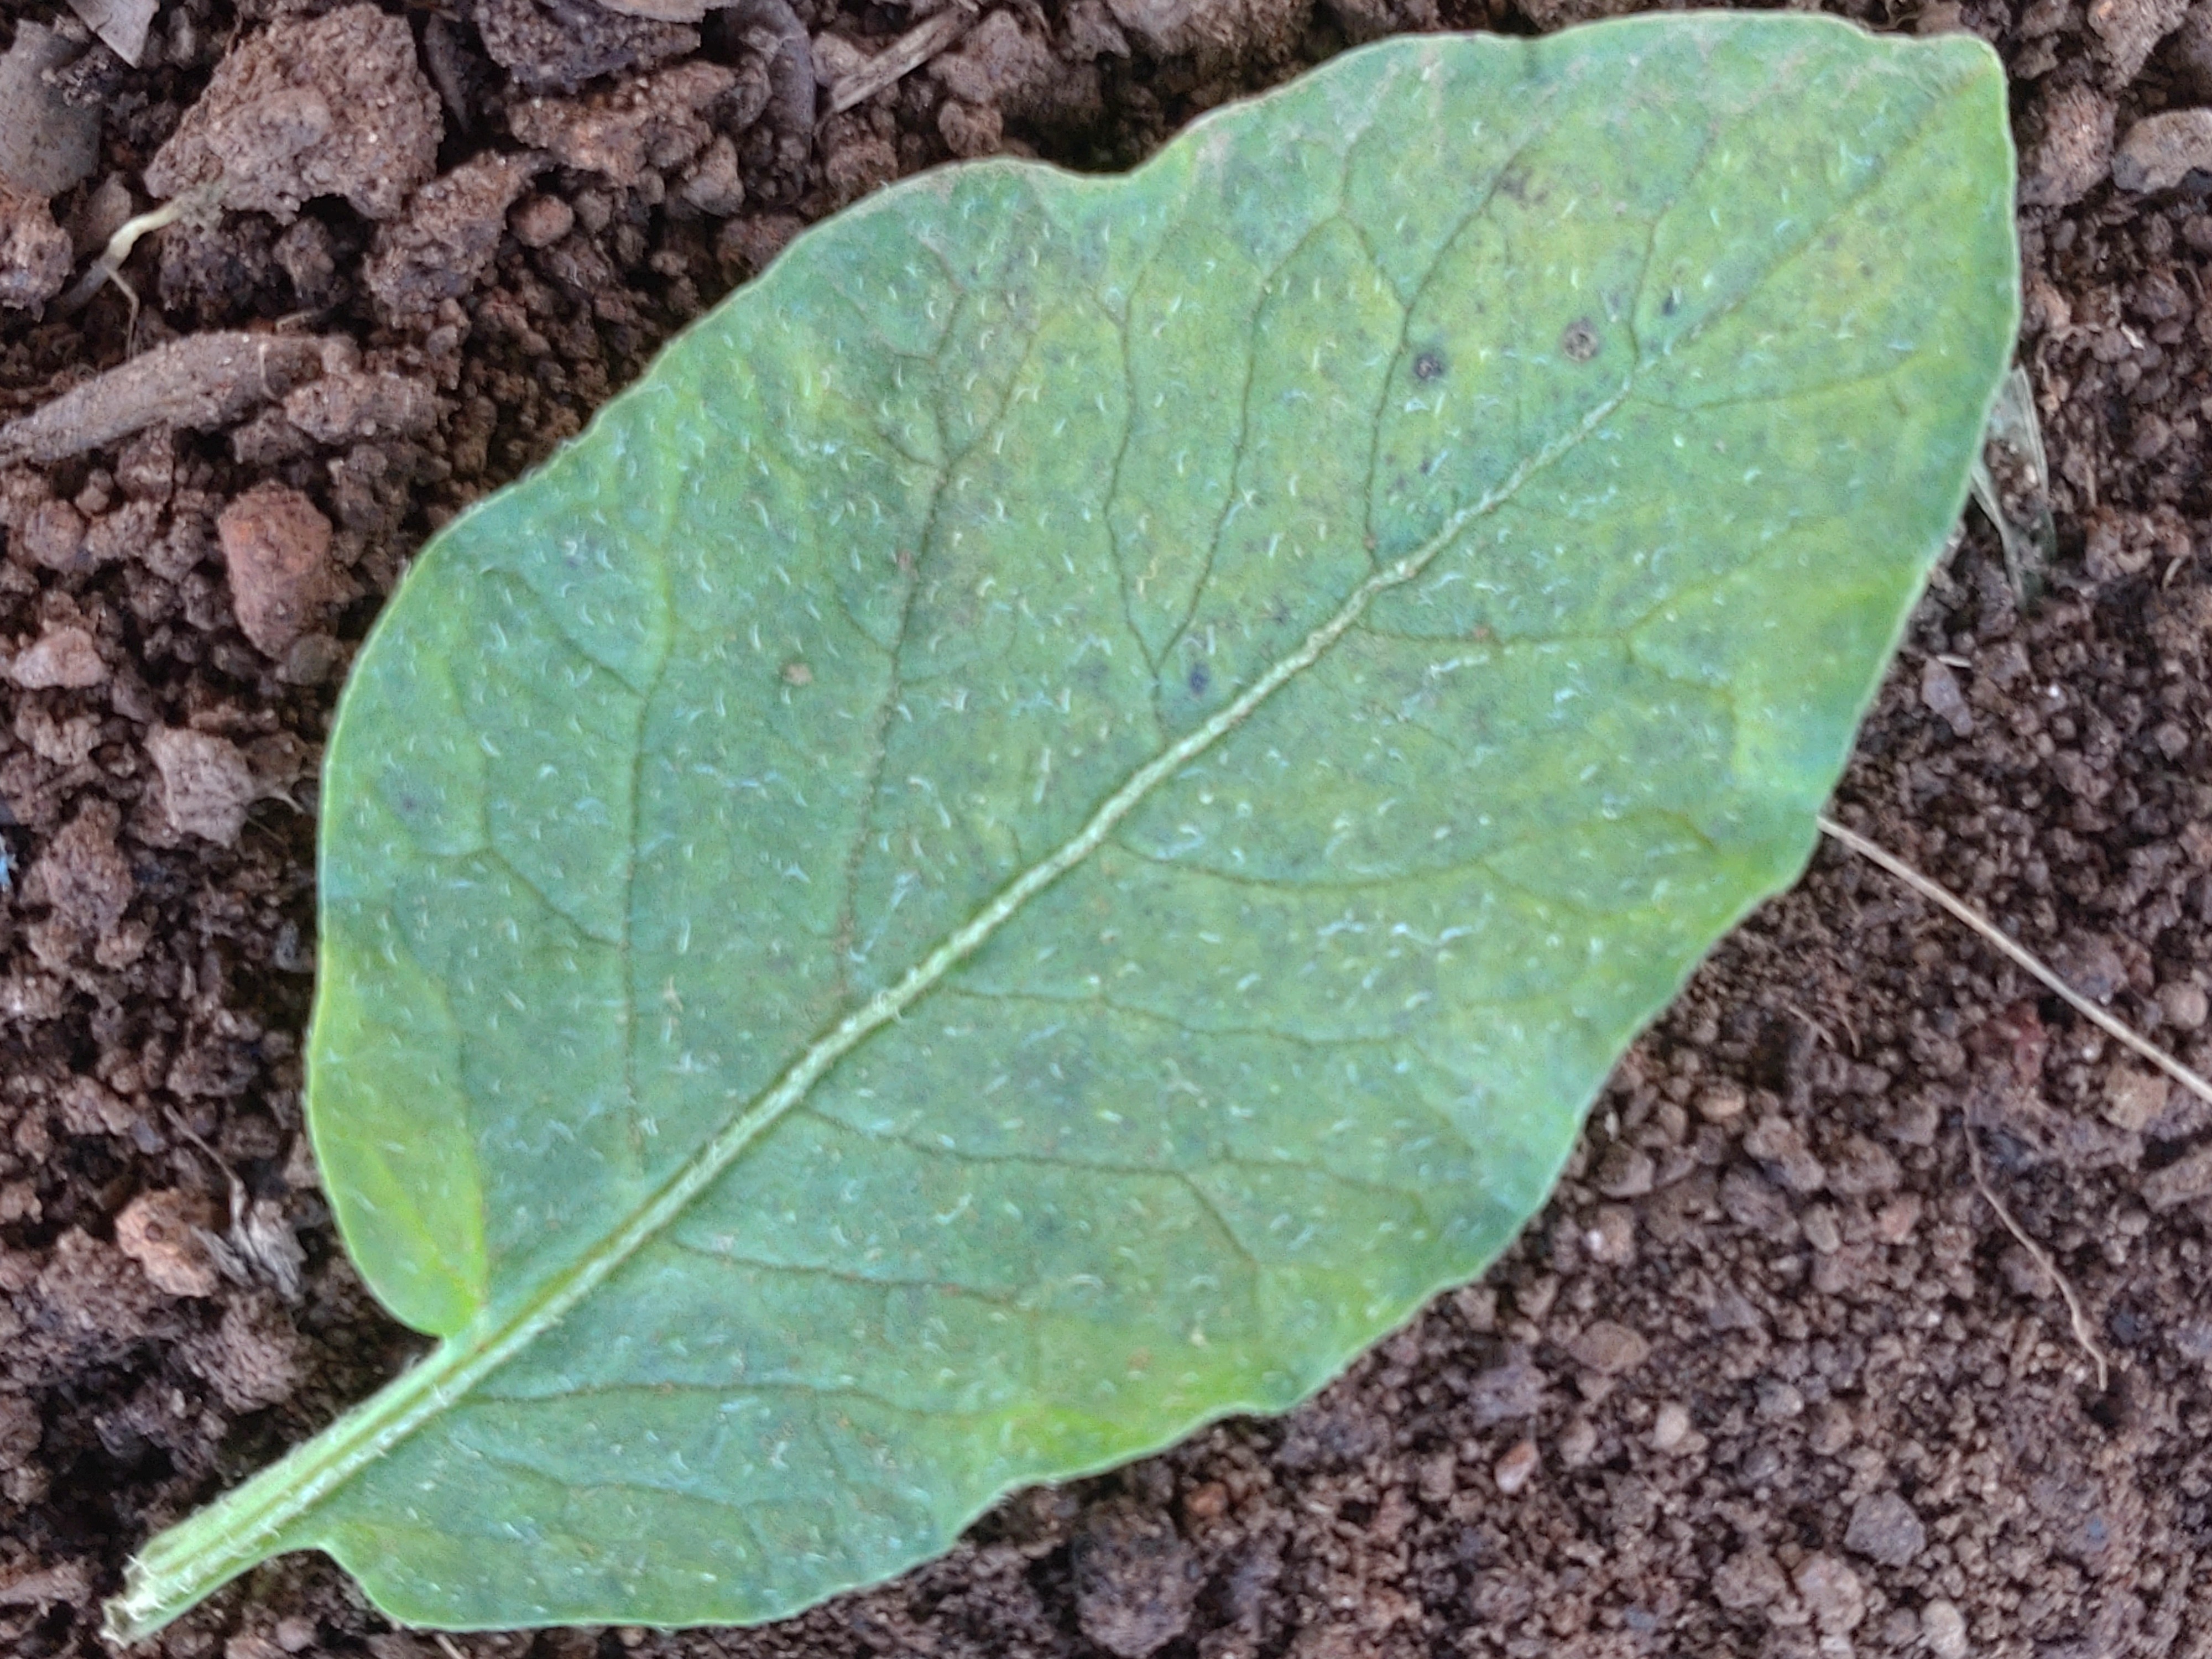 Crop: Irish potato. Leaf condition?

late blight
